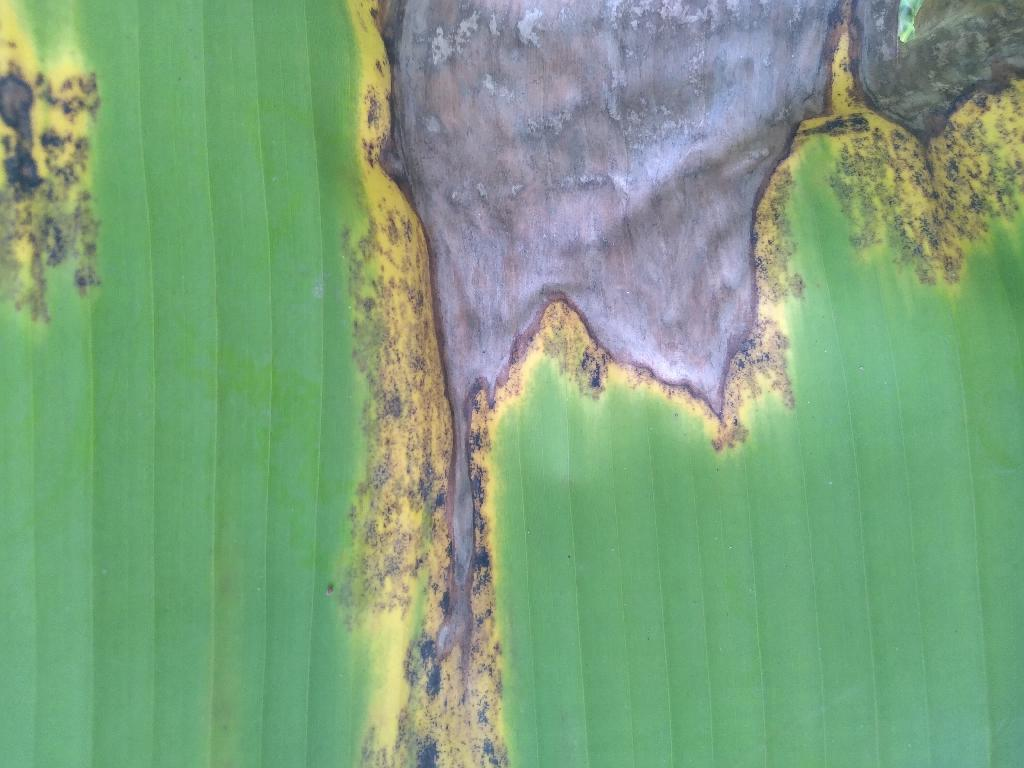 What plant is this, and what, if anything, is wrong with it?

banana, black sigatoka
